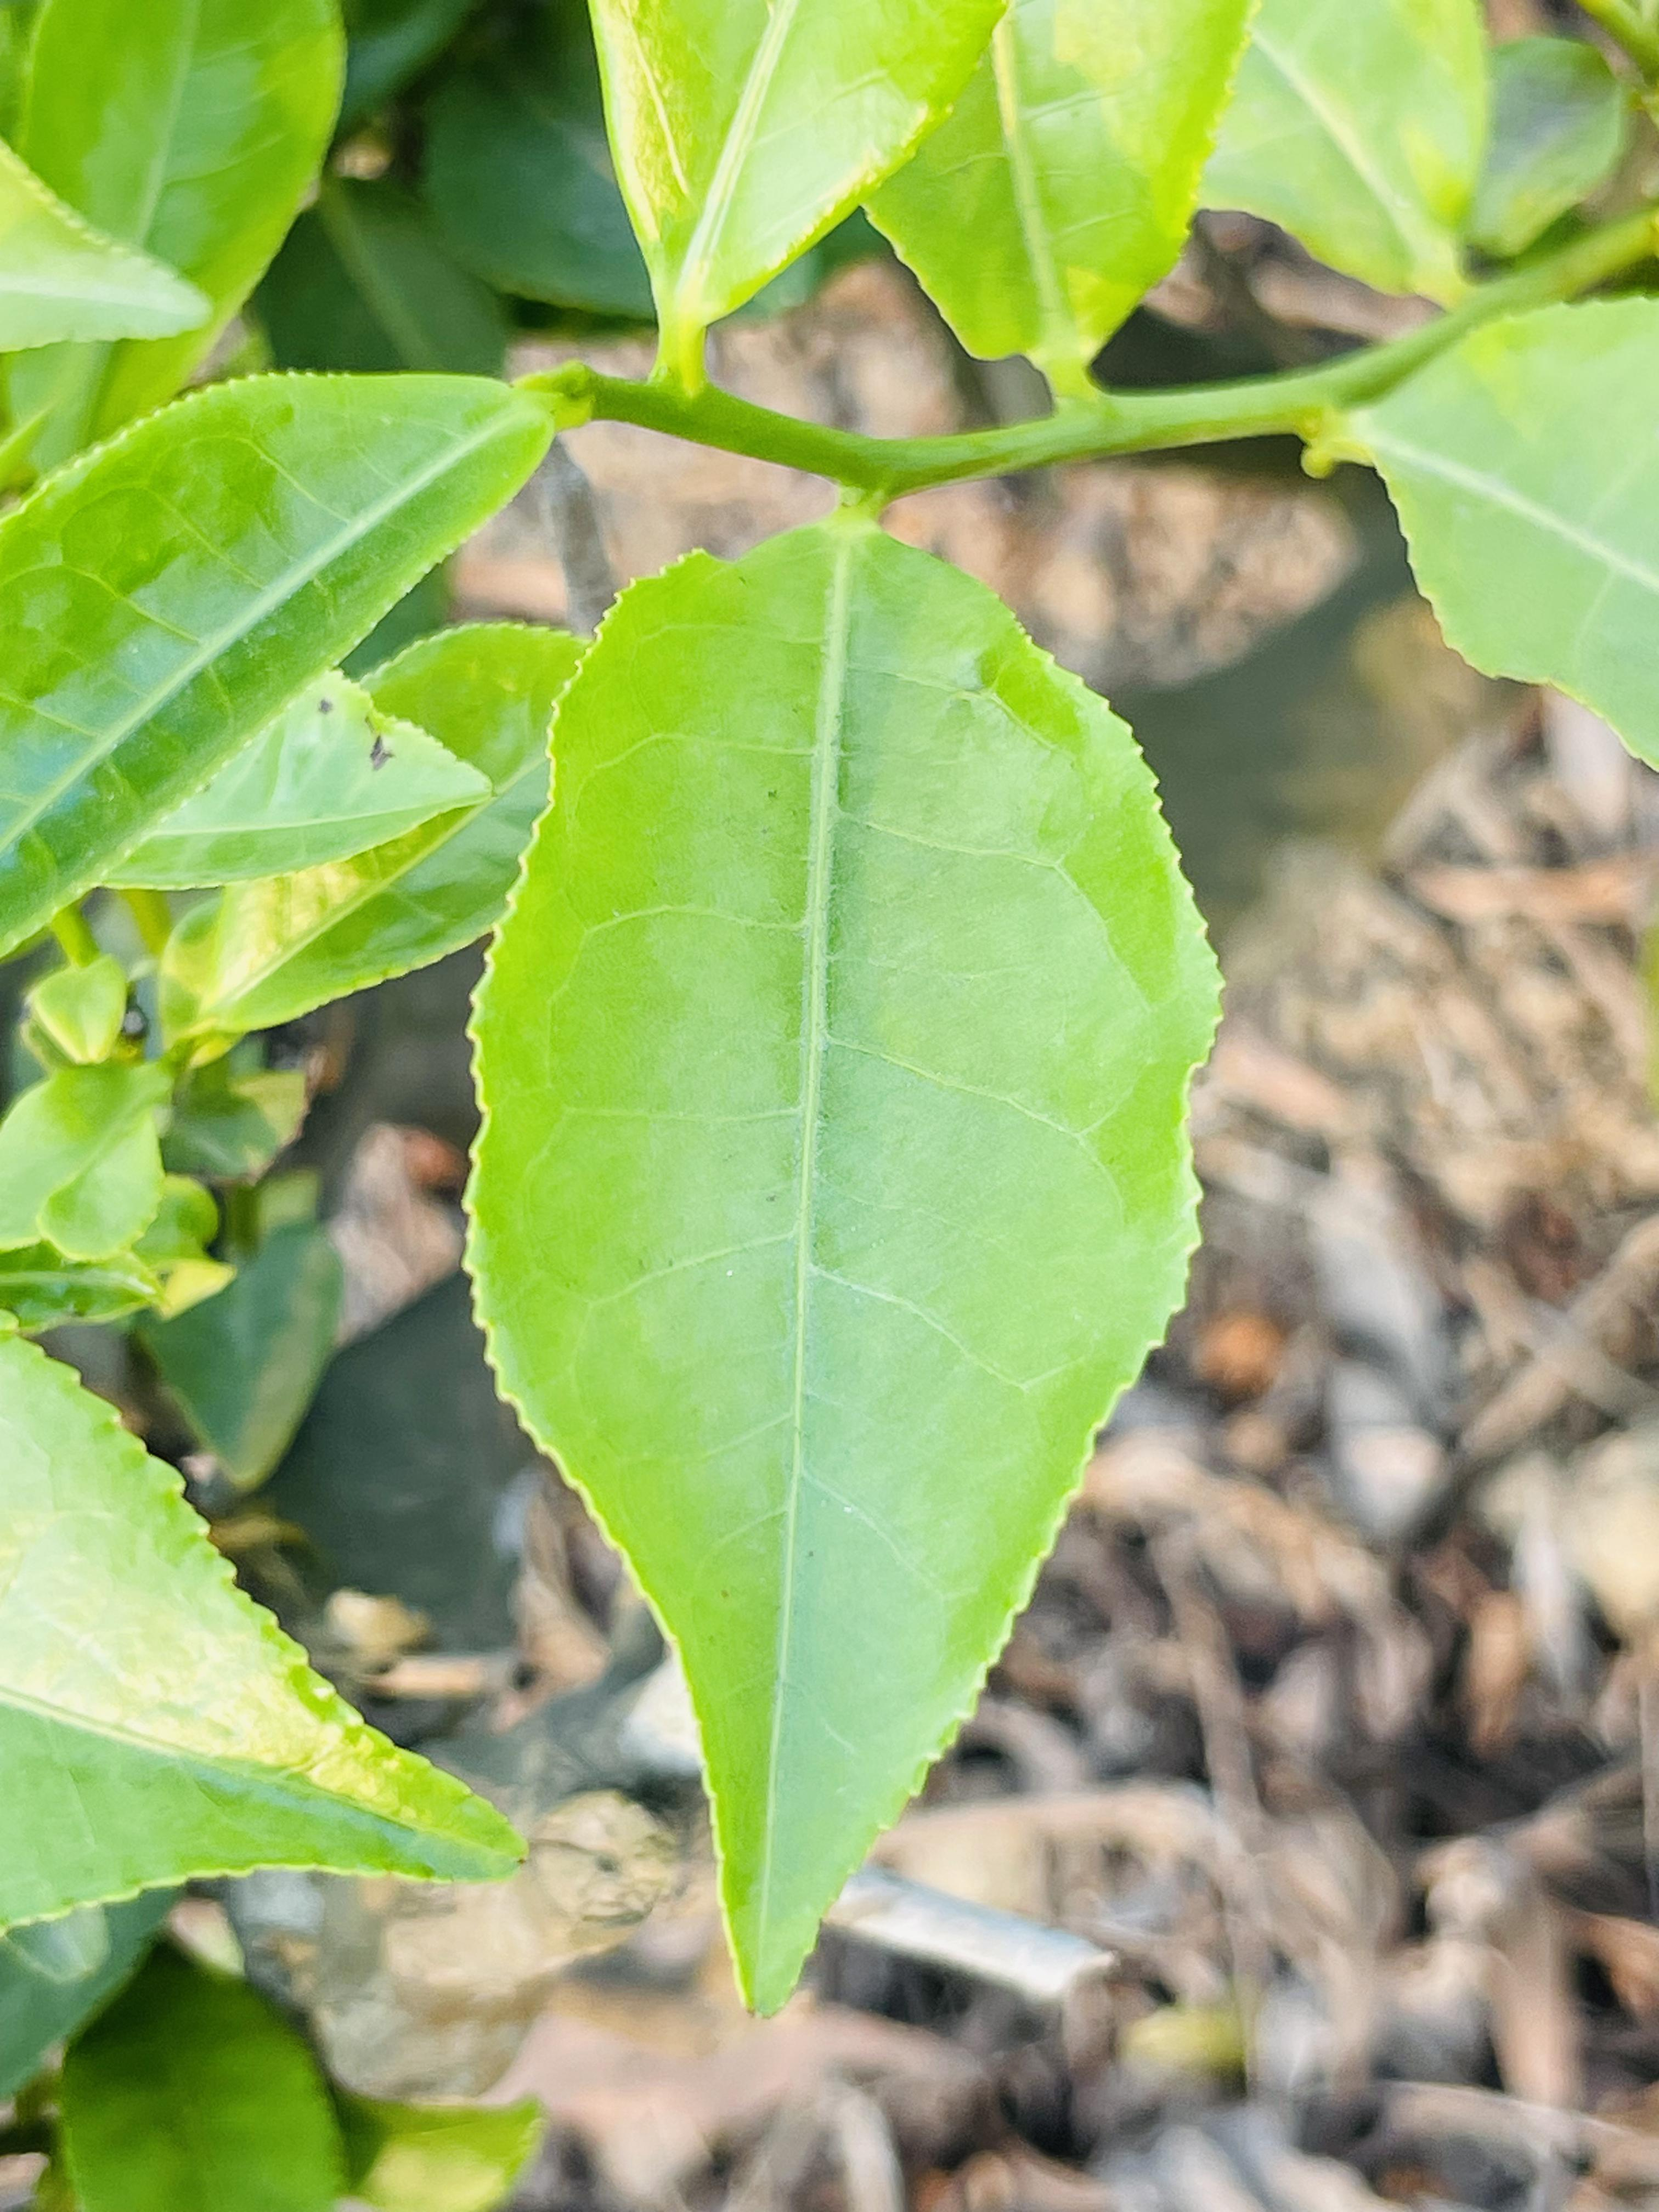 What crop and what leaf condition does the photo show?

tea, healthy leaf
